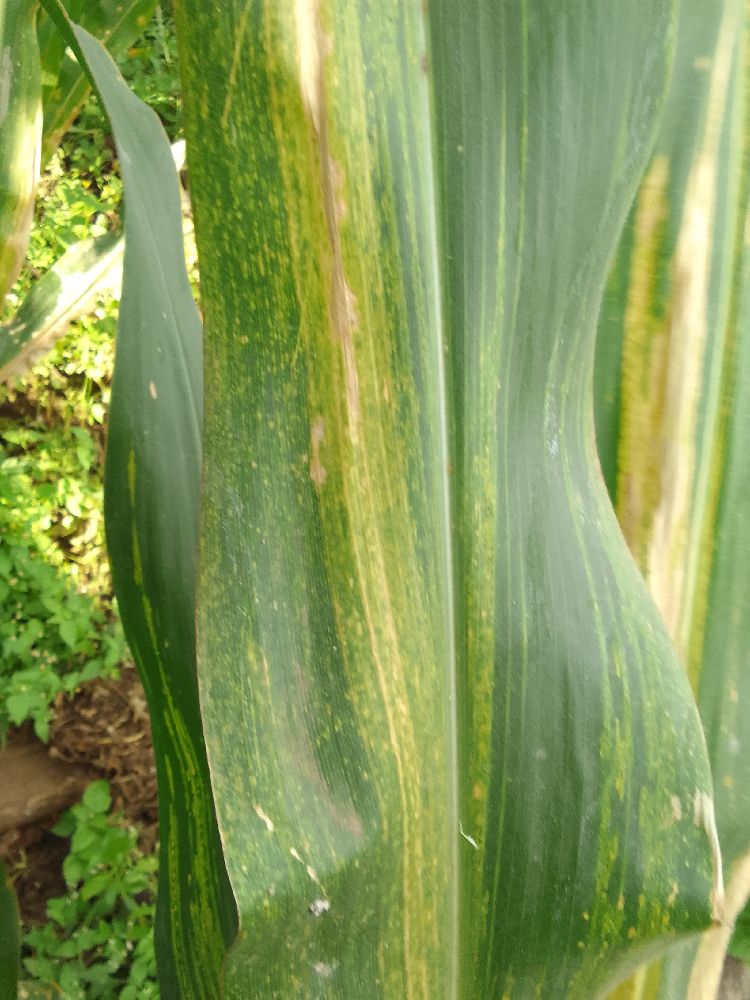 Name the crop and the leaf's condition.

maize, maize lethal necrosis
